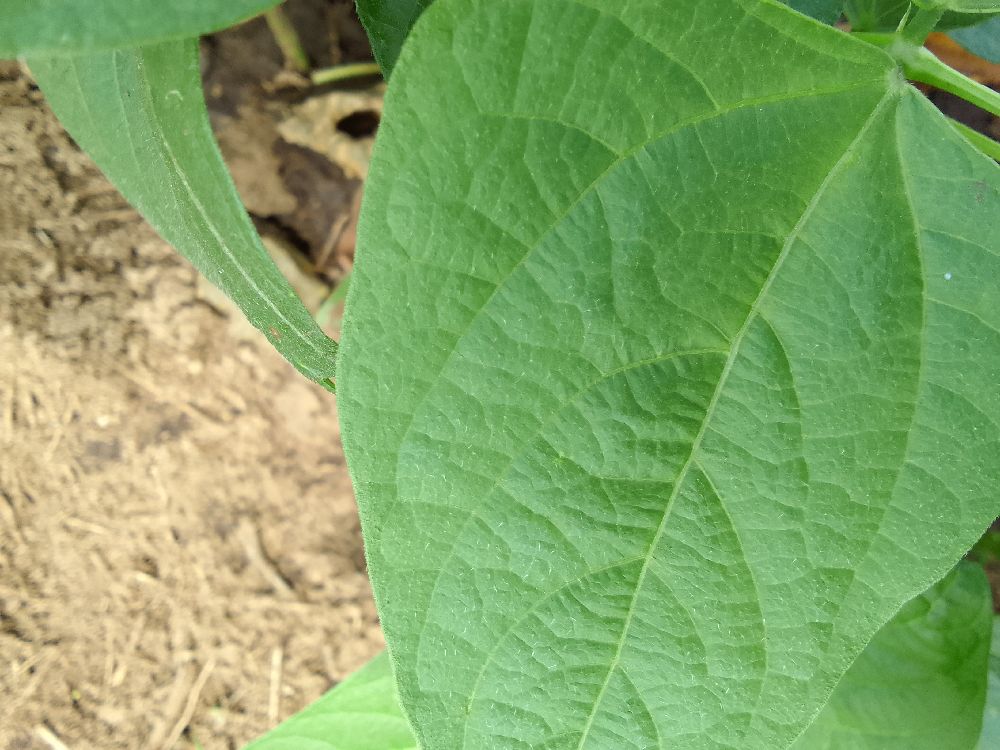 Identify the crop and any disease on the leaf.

common bean, healthy
